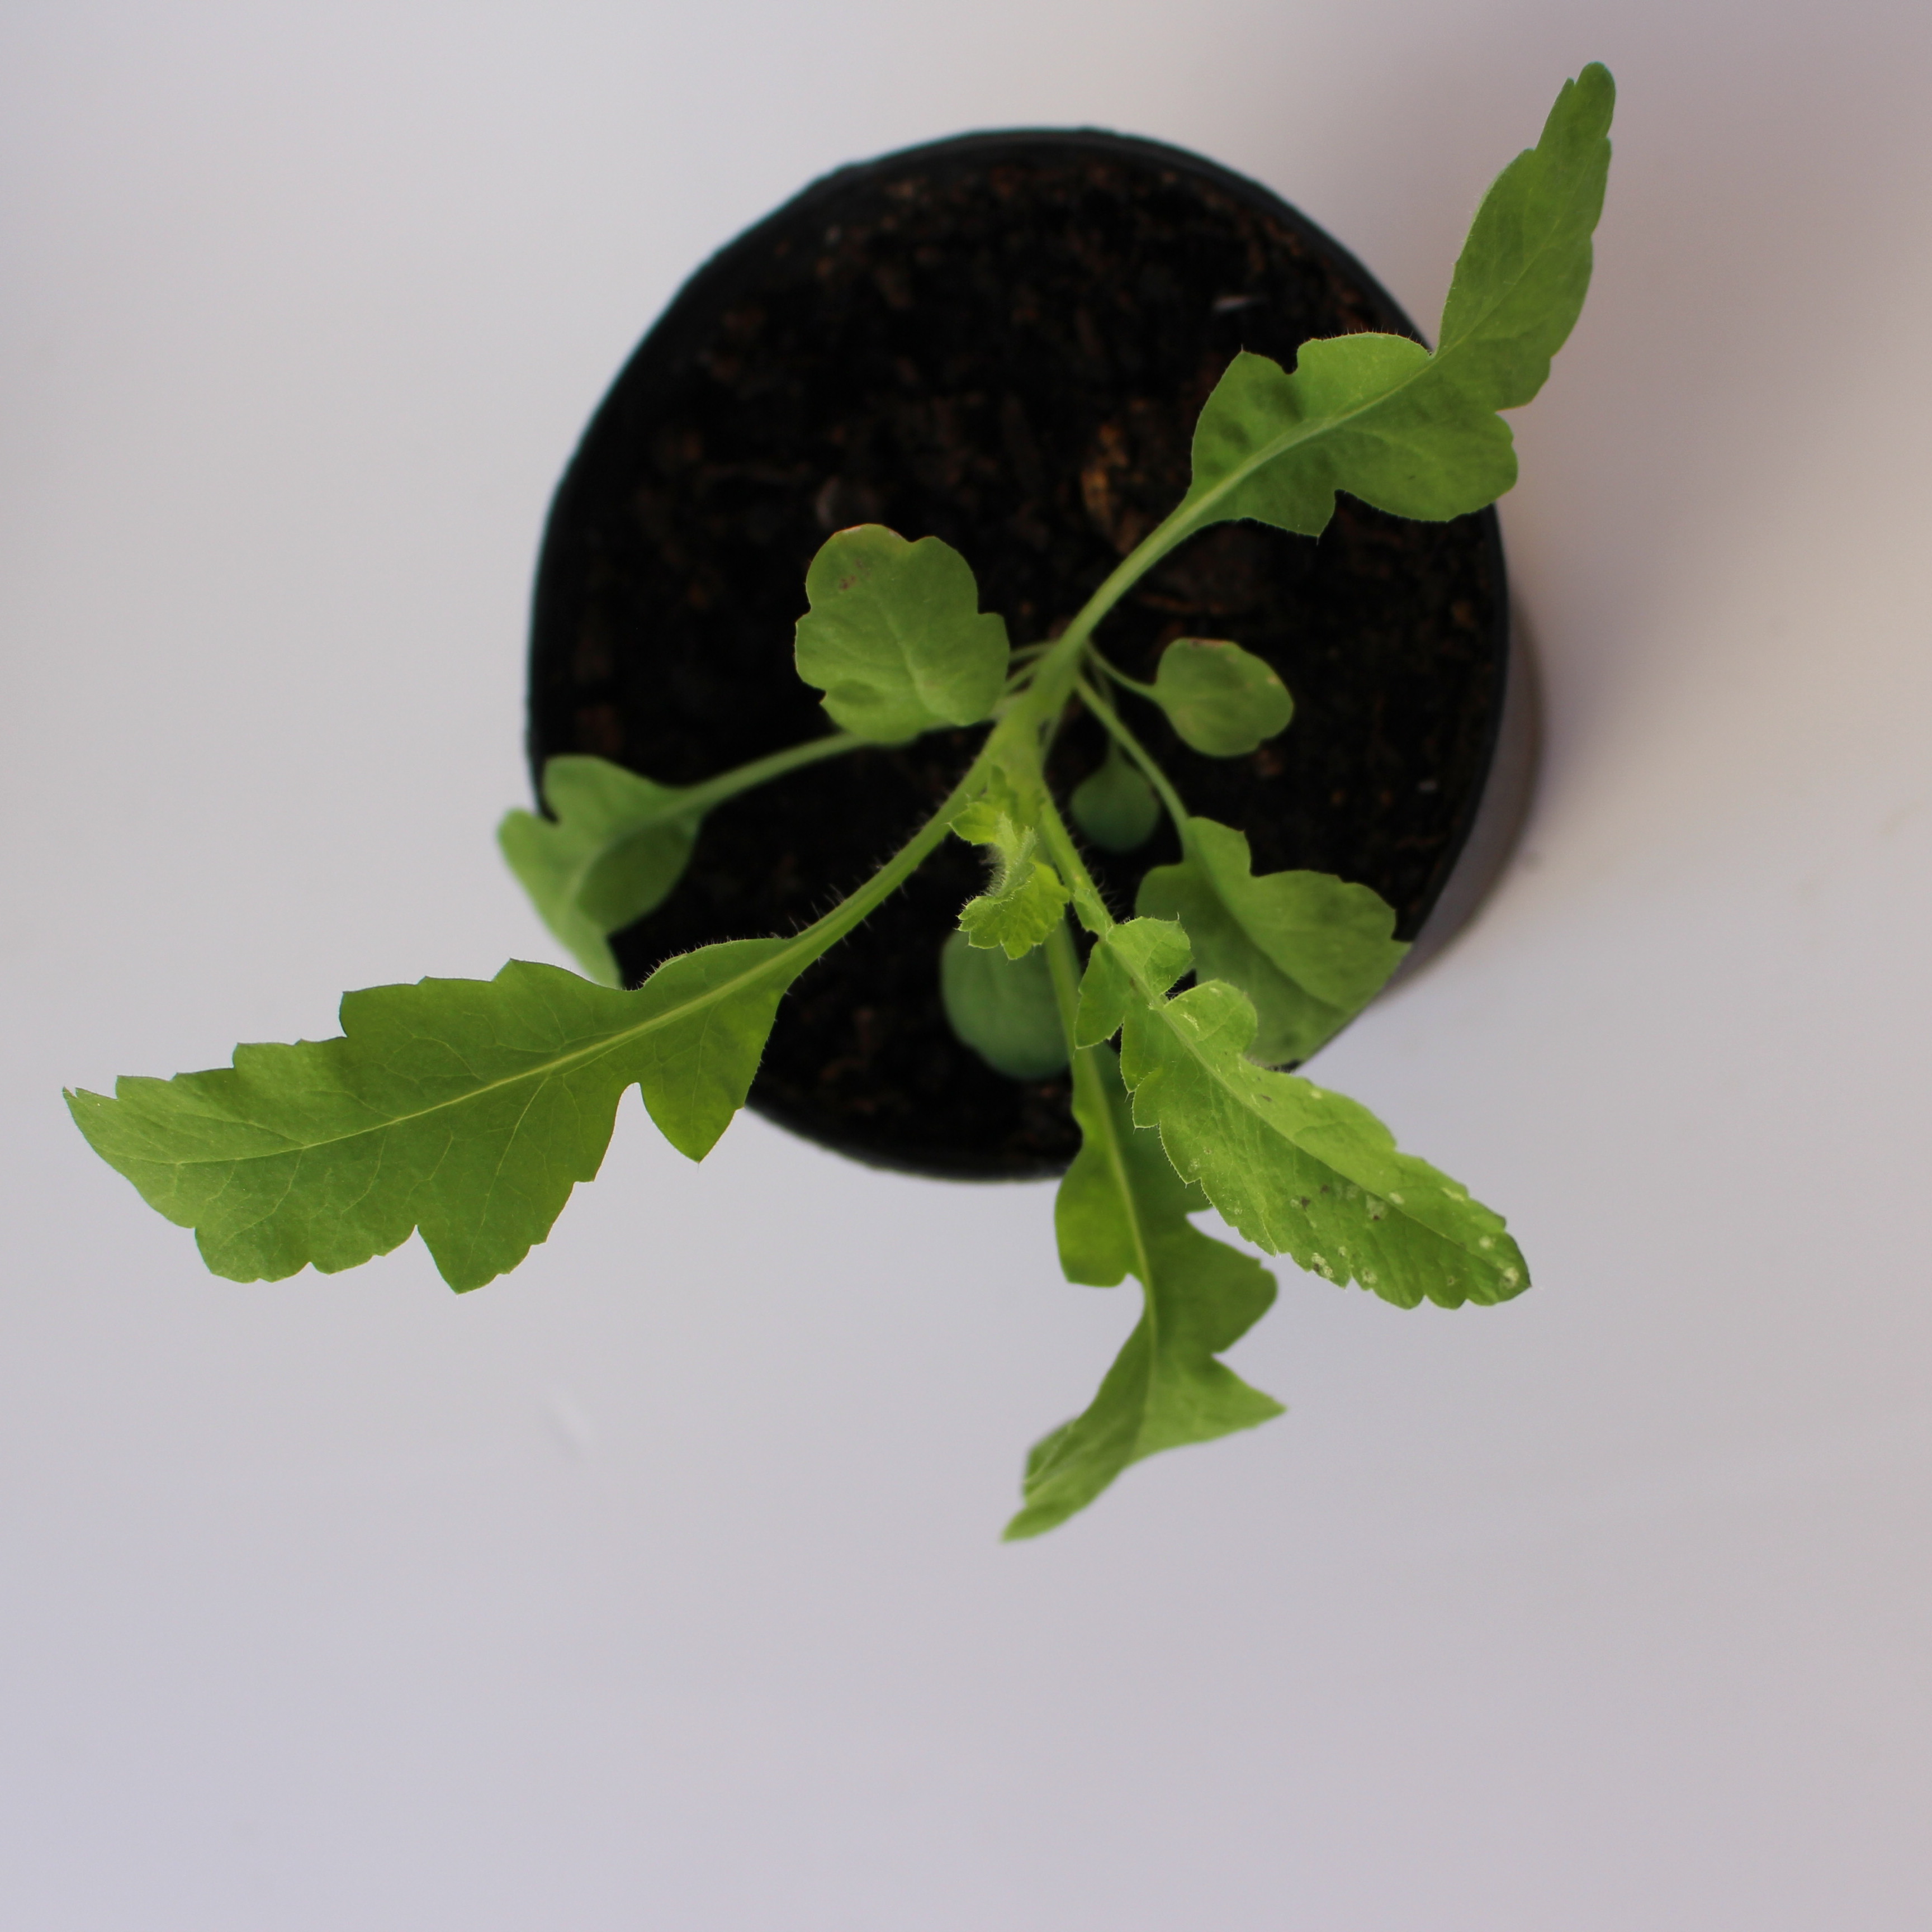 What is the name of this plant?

Papaver rhoeas
